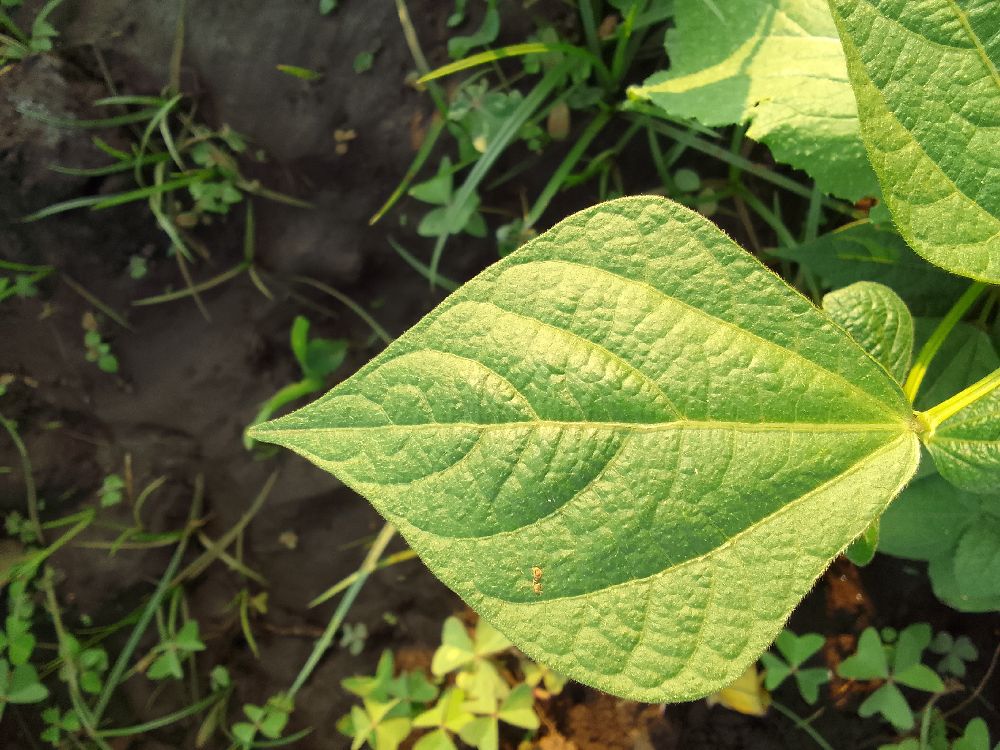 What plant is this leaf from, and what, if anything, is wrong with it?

common bean, healthy
